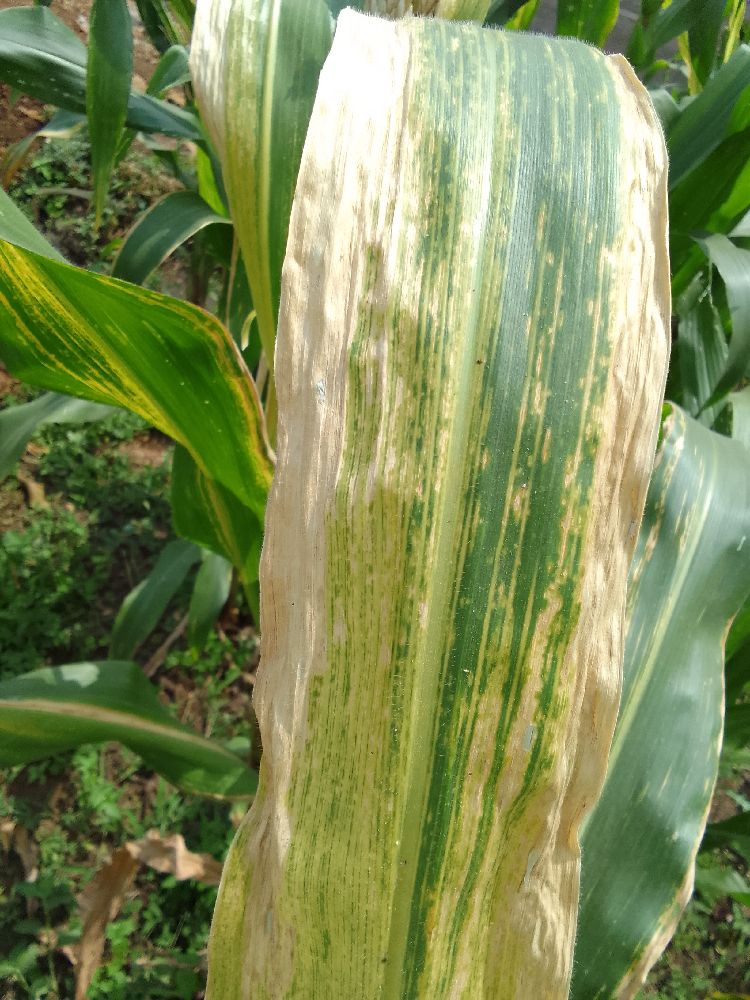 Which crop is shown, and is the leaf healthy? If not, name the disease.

maize, maize lethal necrosis
